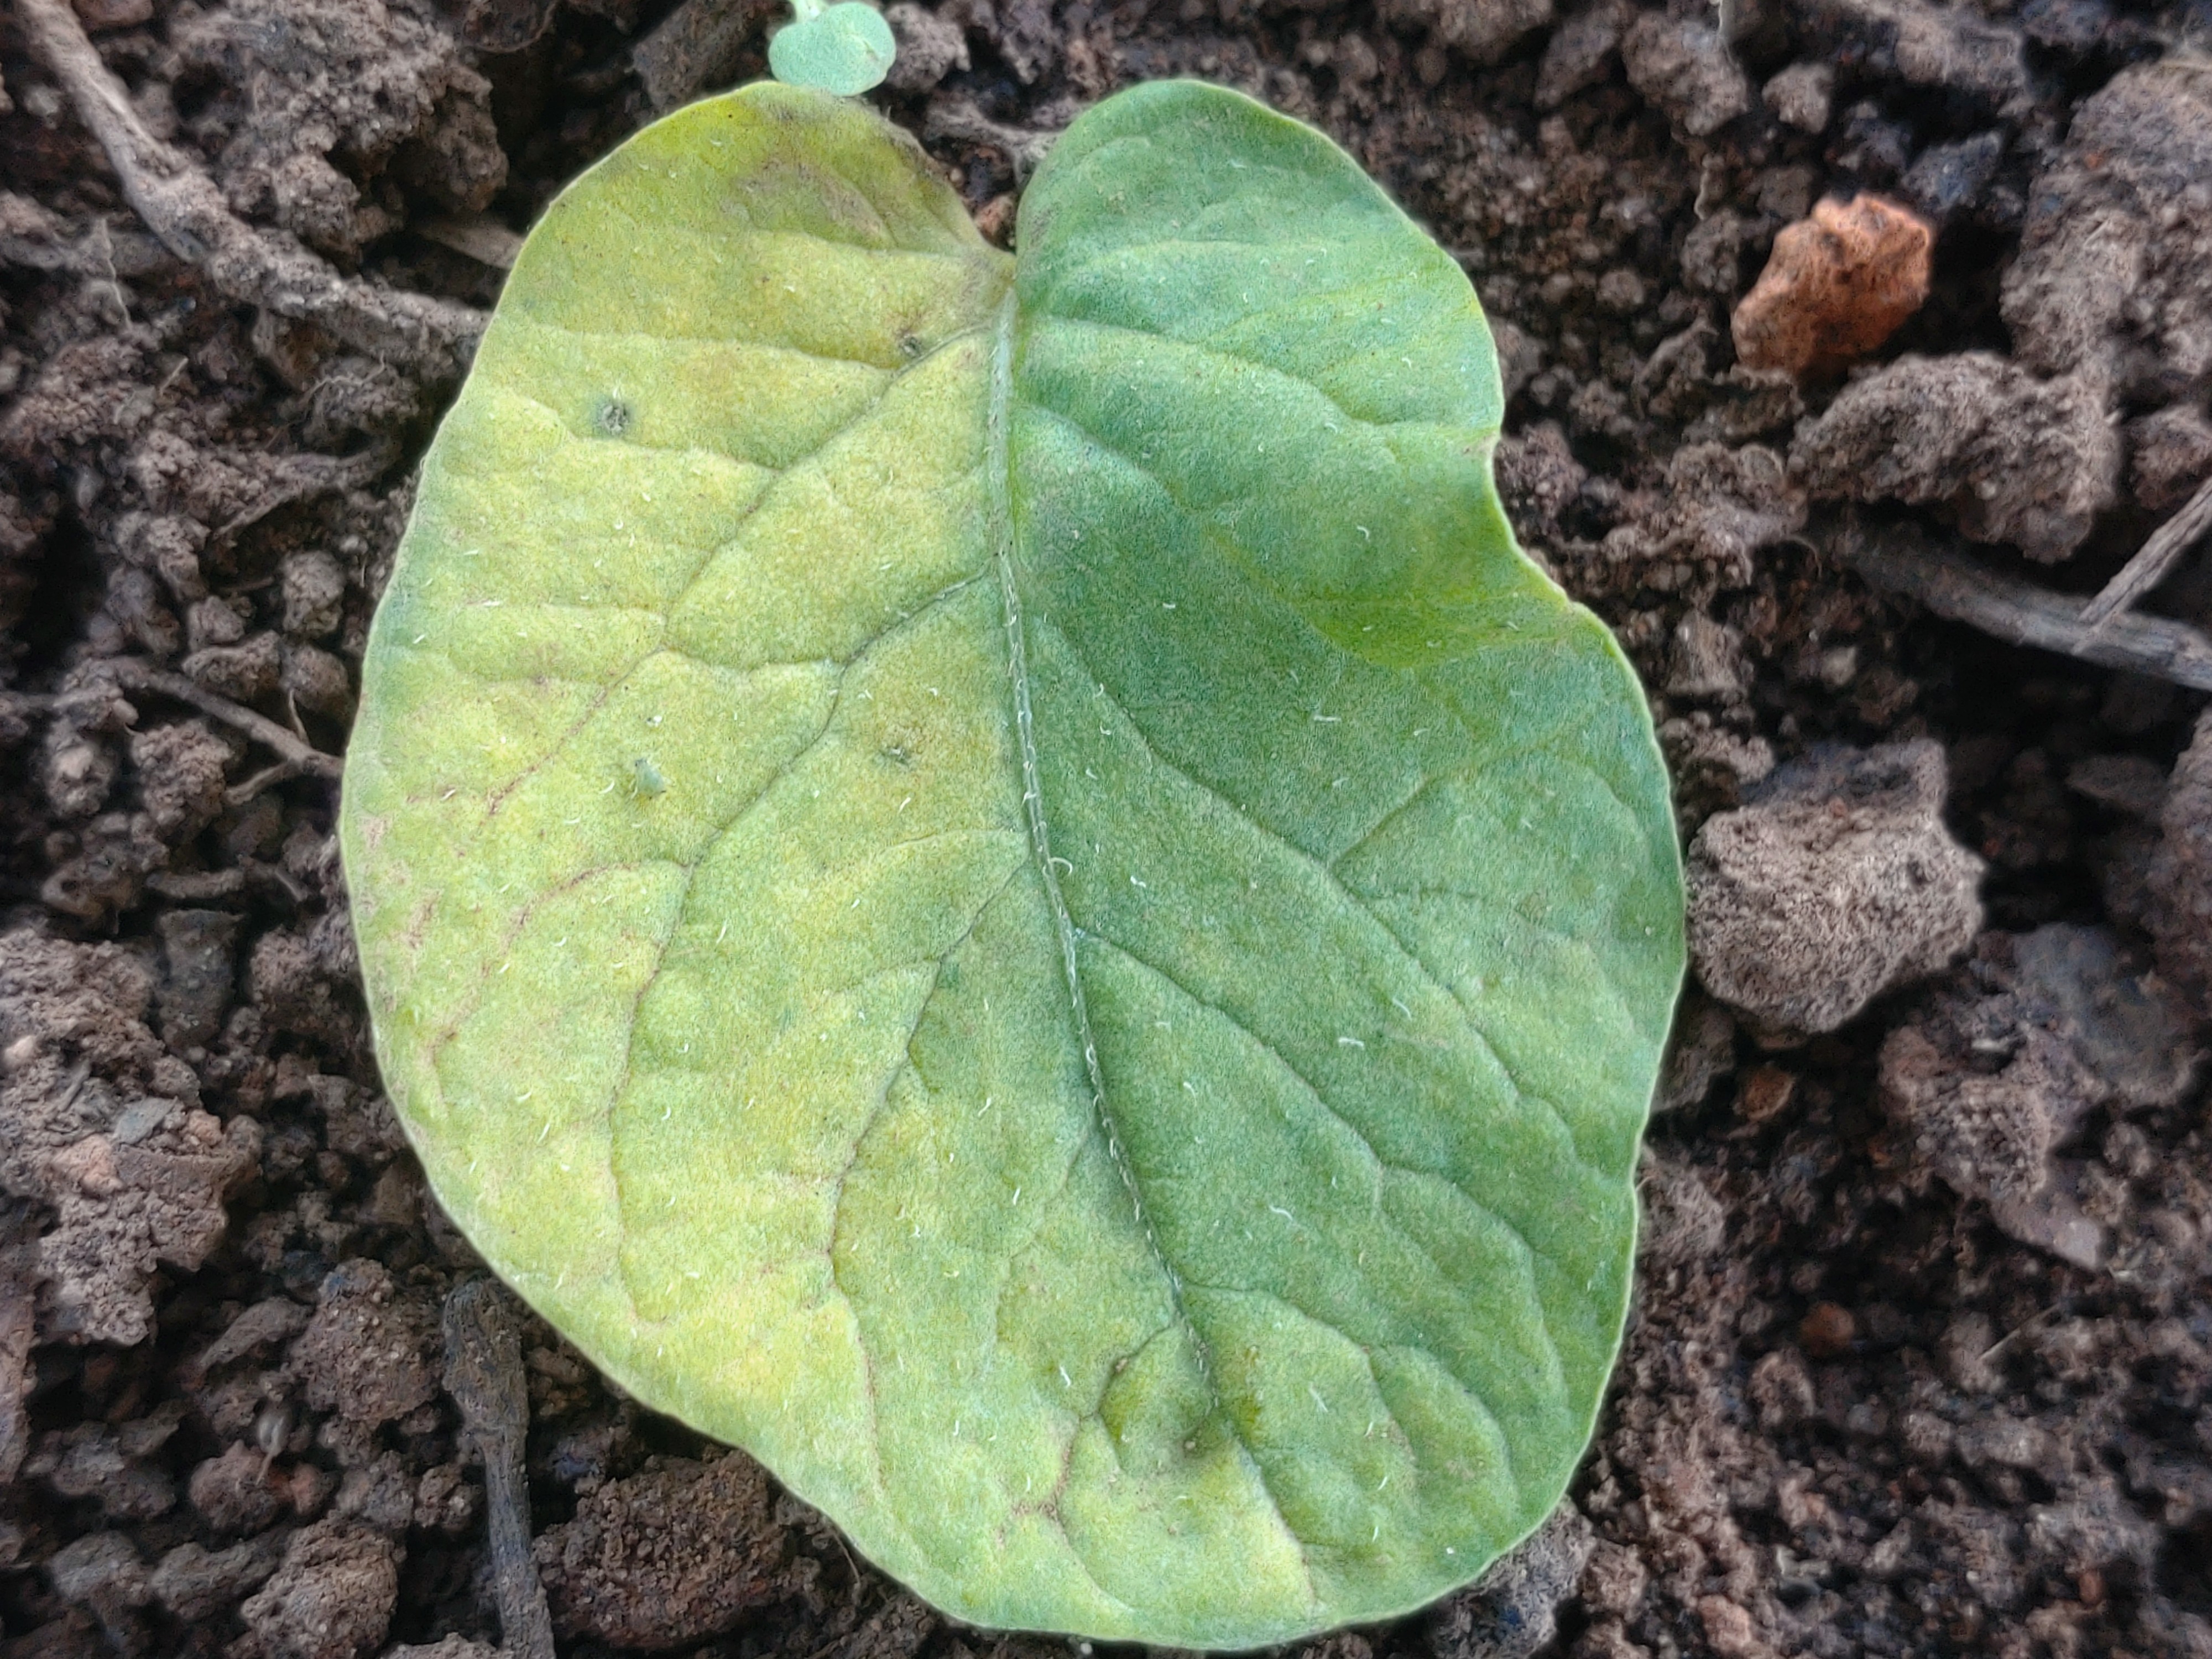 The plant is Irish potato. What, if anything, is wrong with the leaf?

late blight
